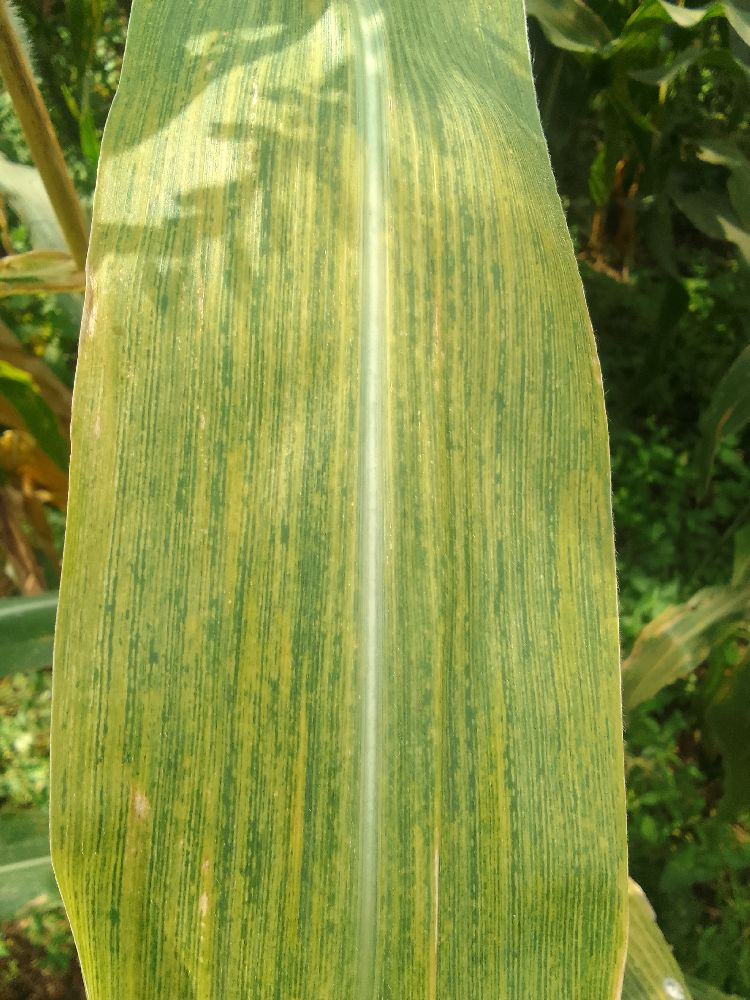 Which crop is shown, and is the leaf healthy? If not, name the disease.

maize, maize lethal necrosis
